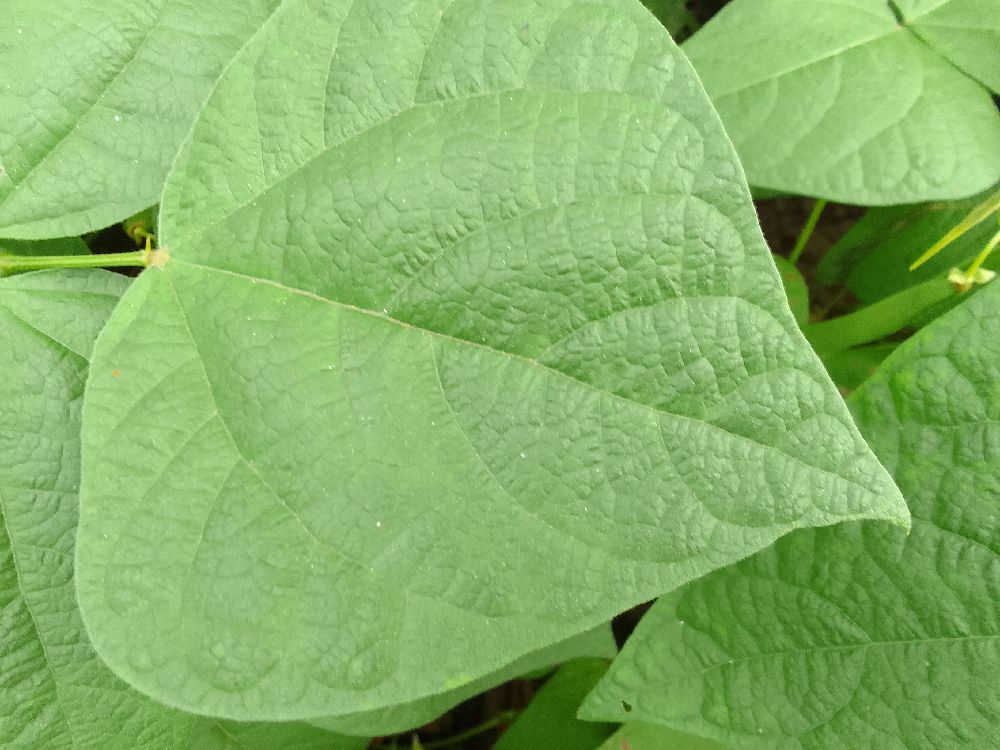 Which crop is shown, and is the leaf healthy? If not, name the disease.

common bean, healthy
